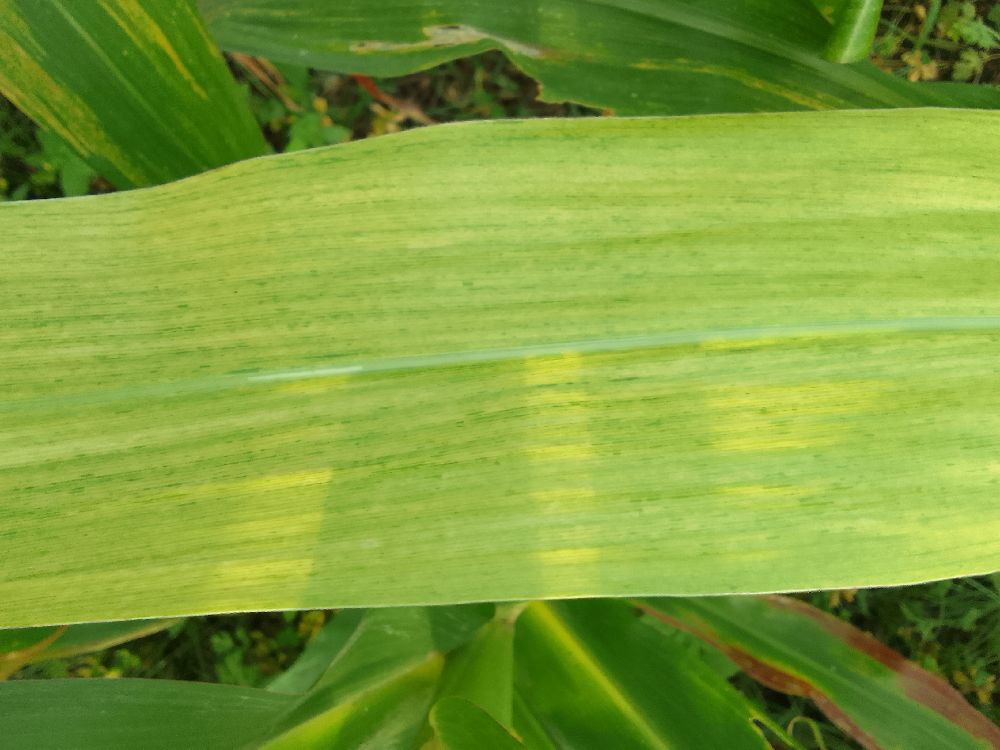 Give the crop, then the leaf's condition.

maize, maize lethal necrosis
